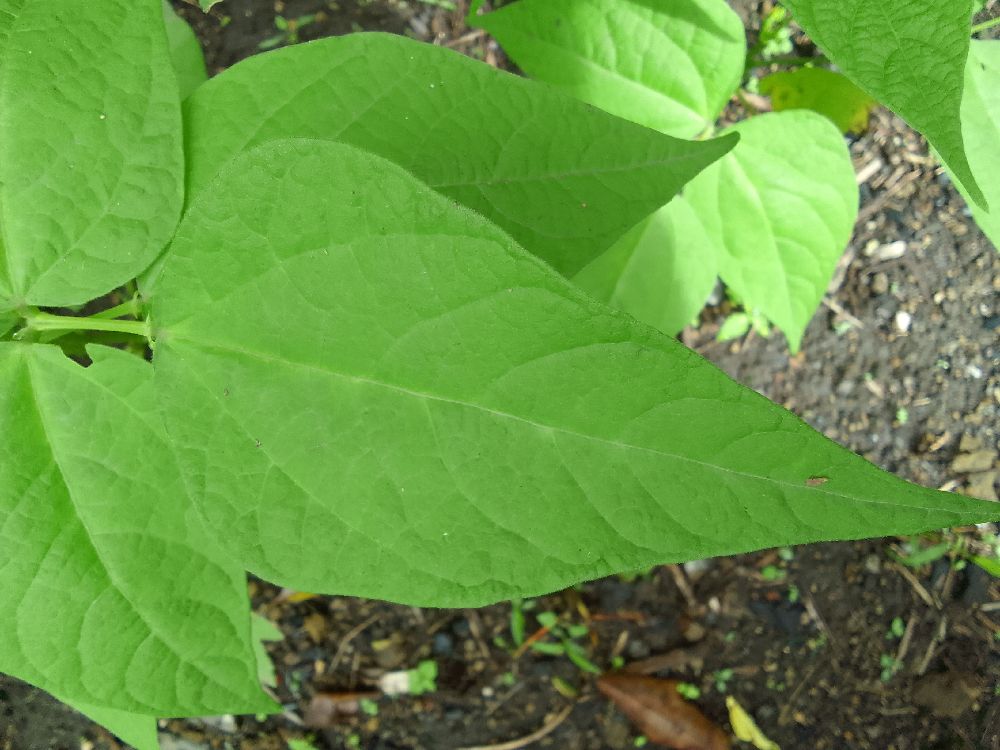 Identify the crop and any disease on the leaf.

common bean, healthy
